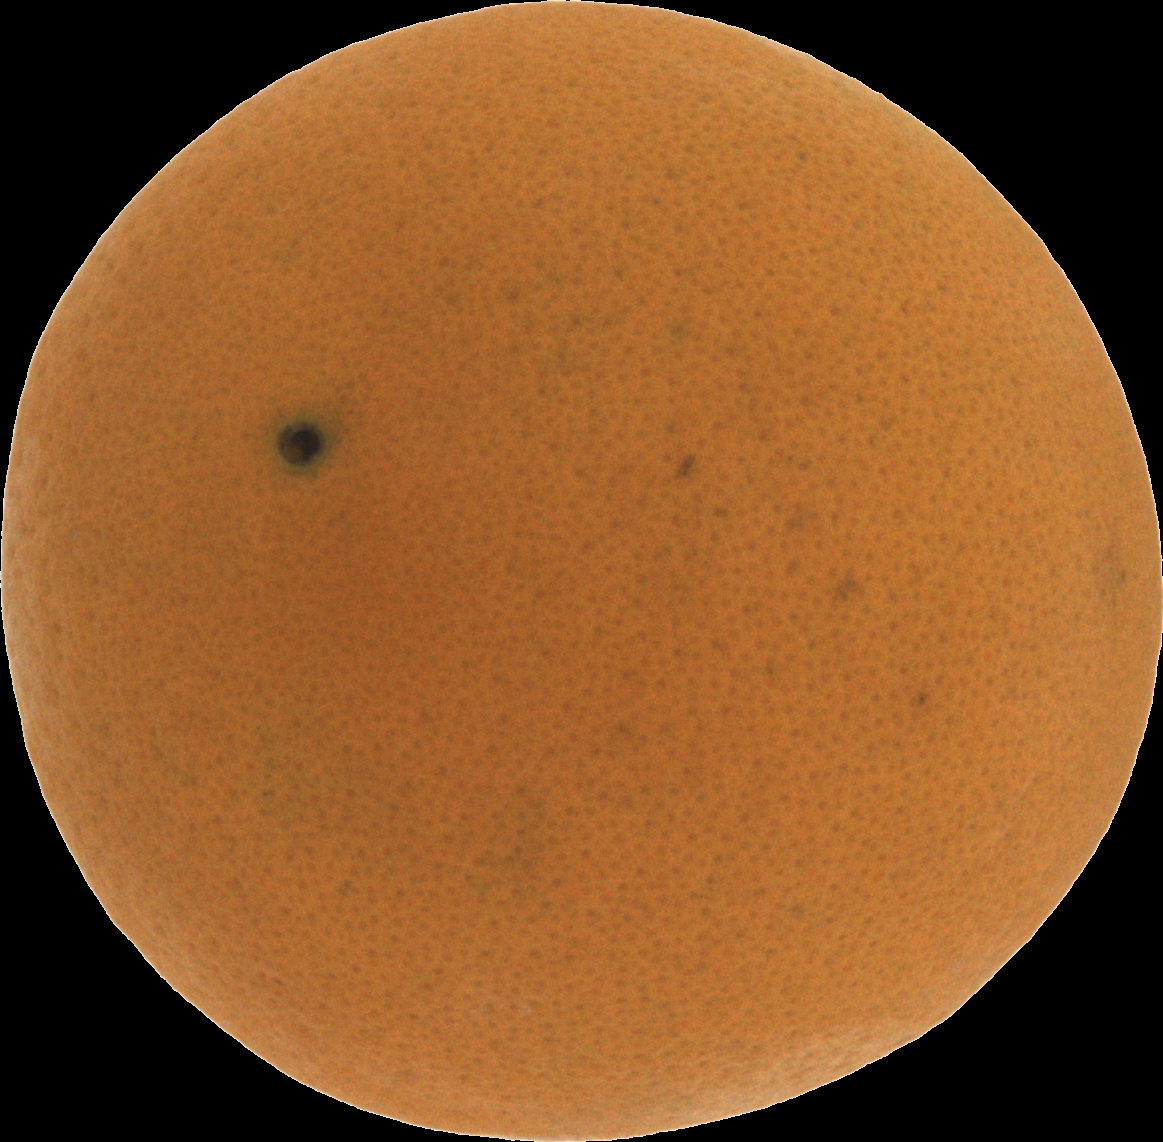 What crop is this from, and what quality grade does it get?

orange, good
